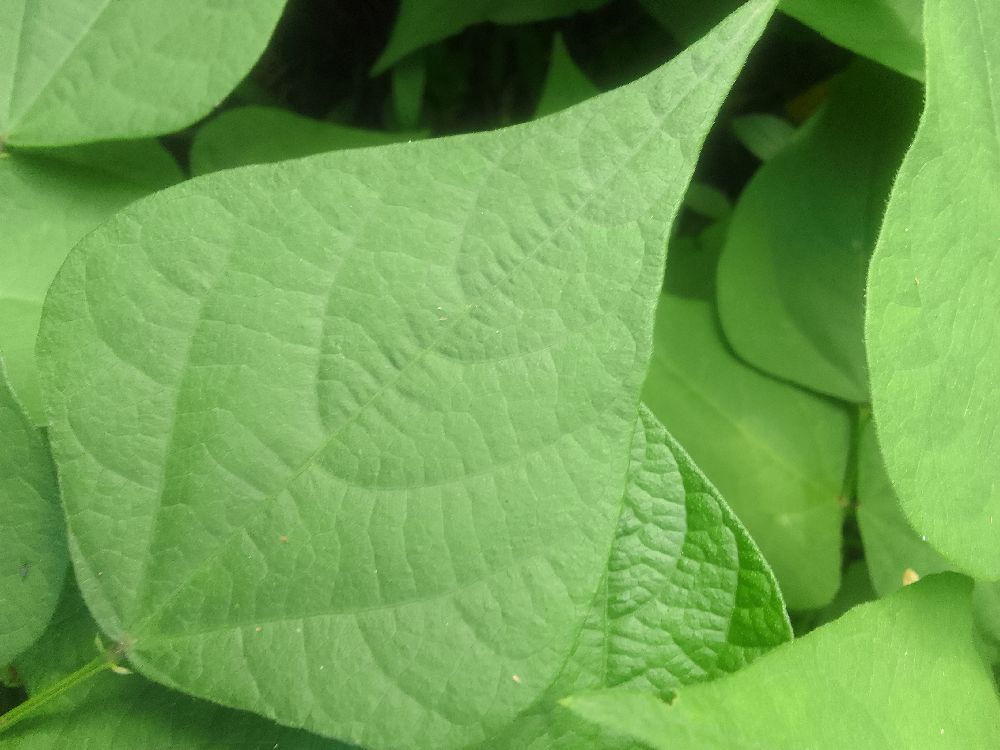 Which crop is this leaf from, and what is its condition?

common bean, healthy
